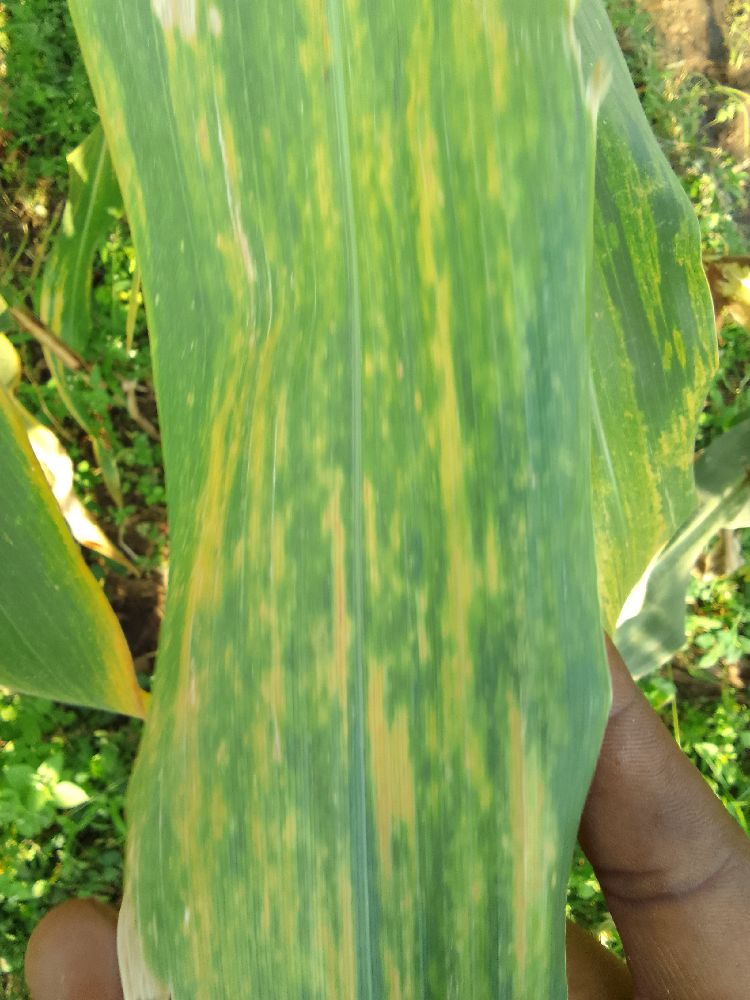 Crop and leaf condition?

maize, maize lethal necrosis
